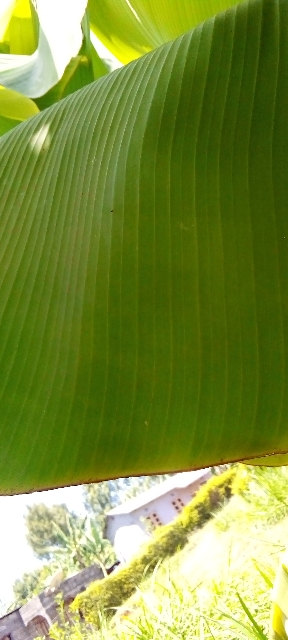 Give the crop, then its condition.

banana, healthy
